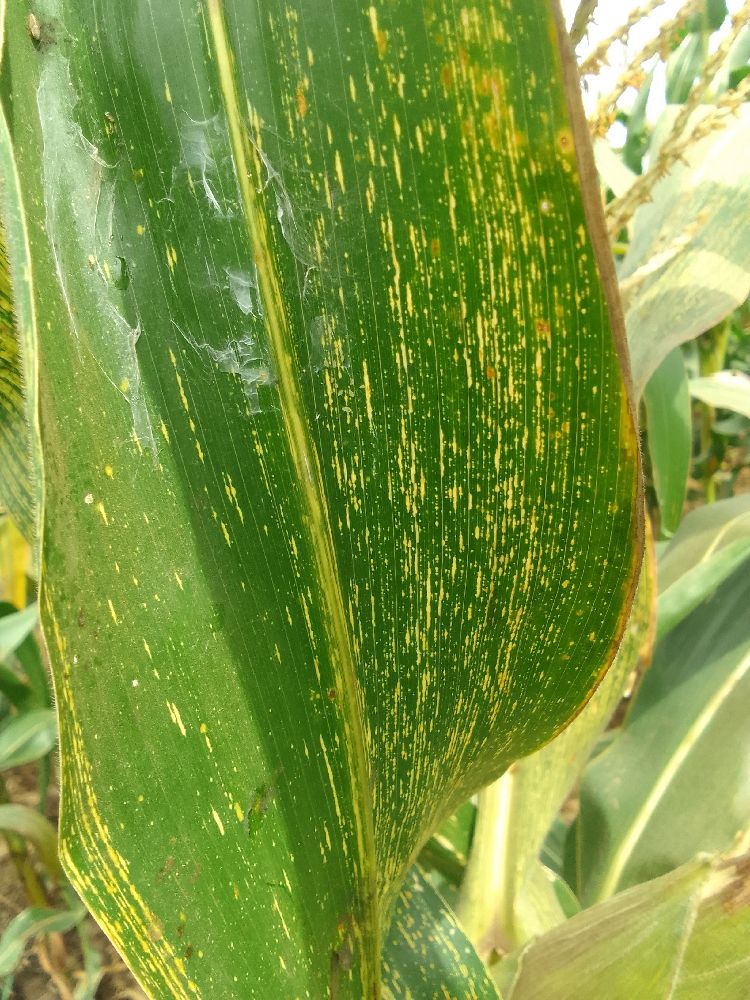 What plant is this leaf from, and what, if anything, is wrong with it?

maize, maize streak virus
